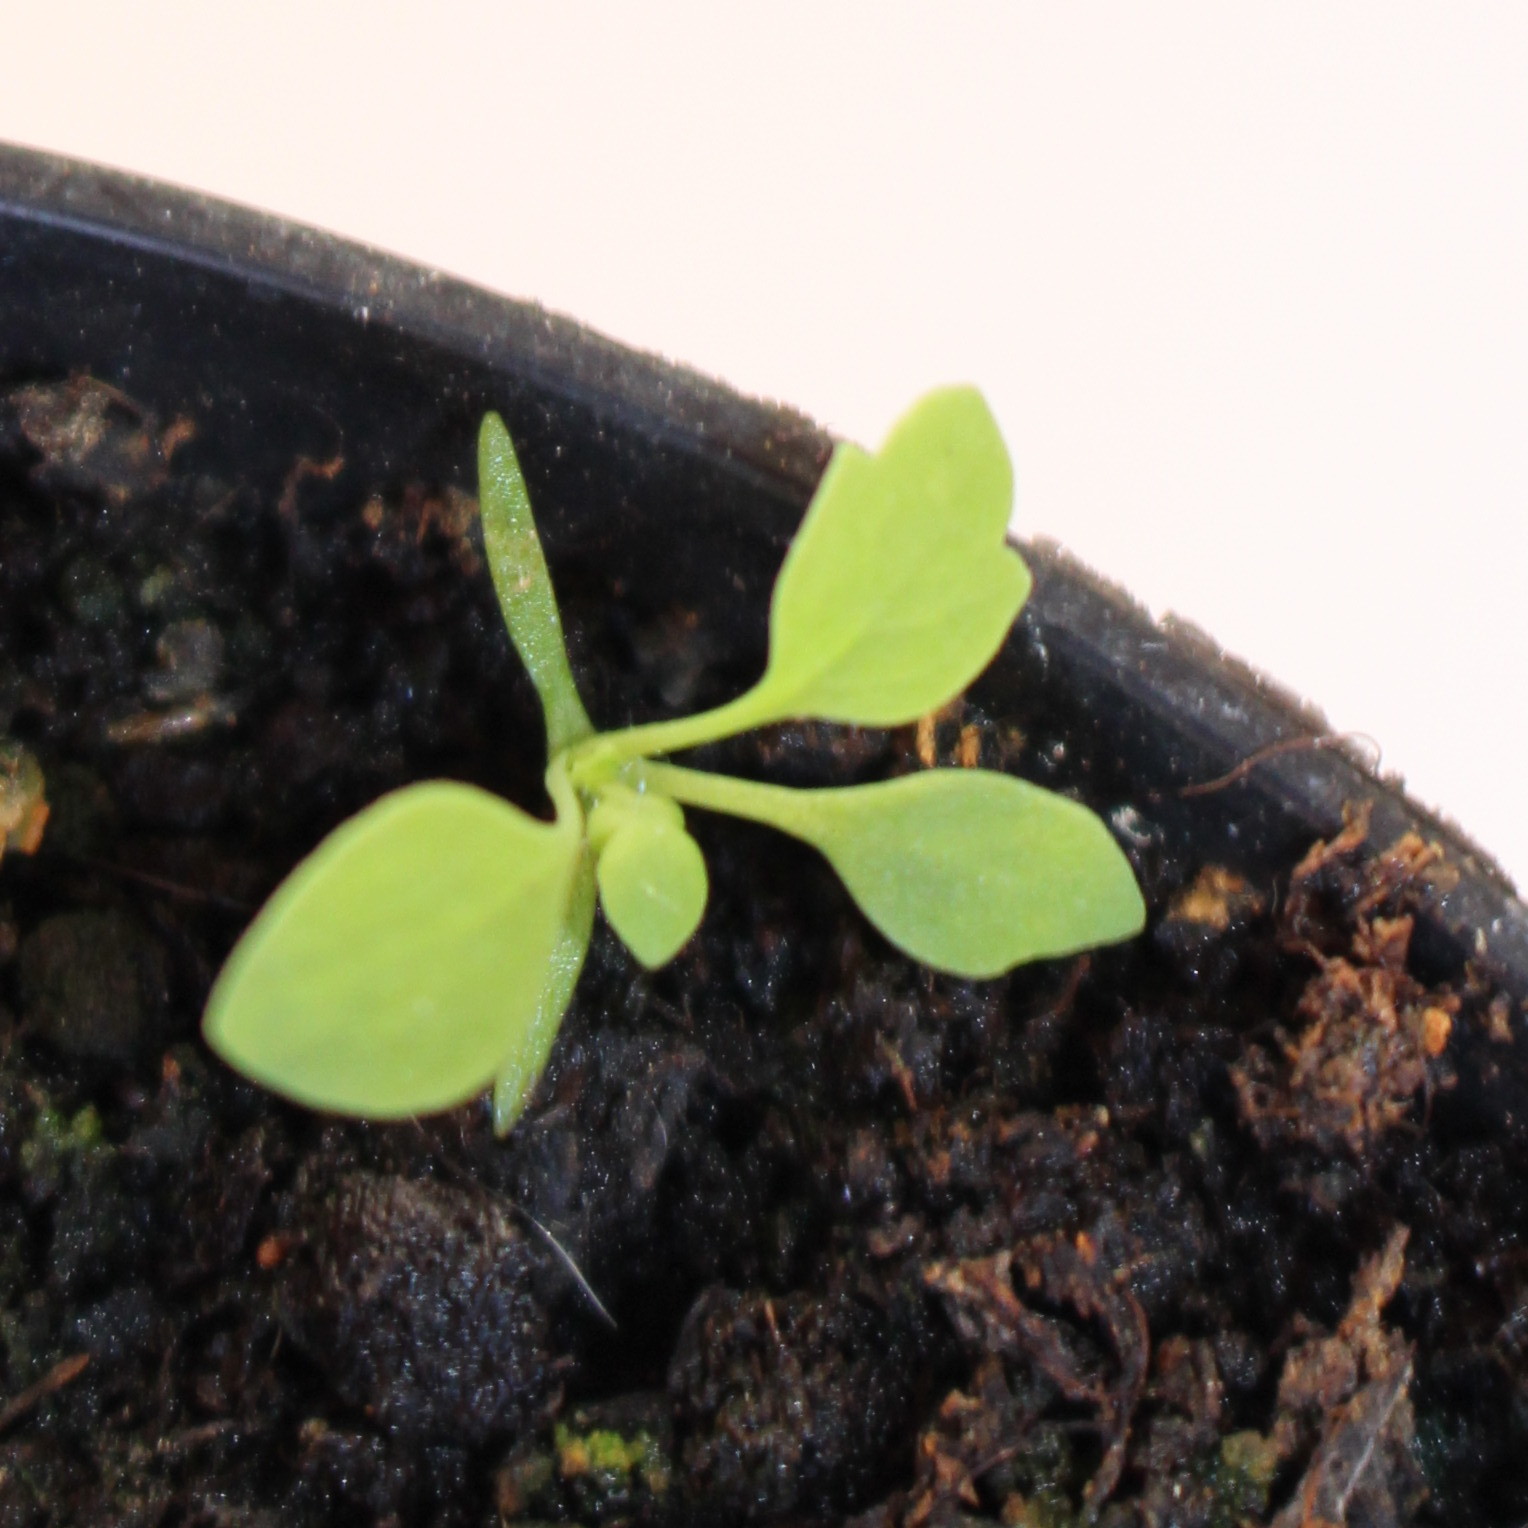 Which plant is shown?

Papaver rhoeas
